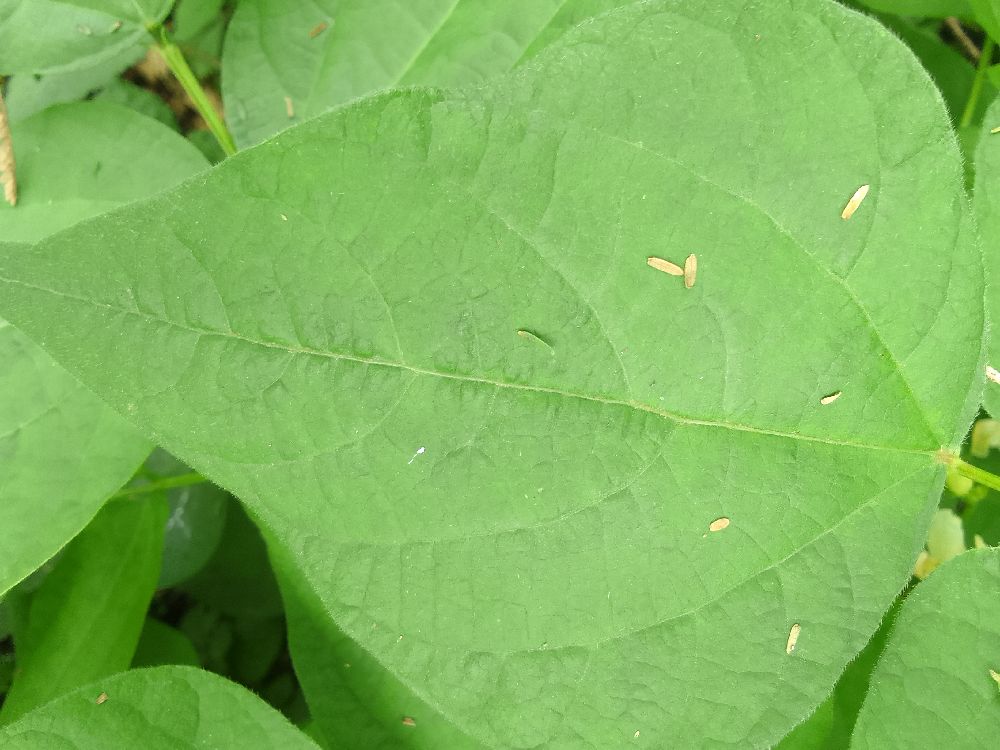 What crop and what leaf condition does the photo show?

common bean, healthy
